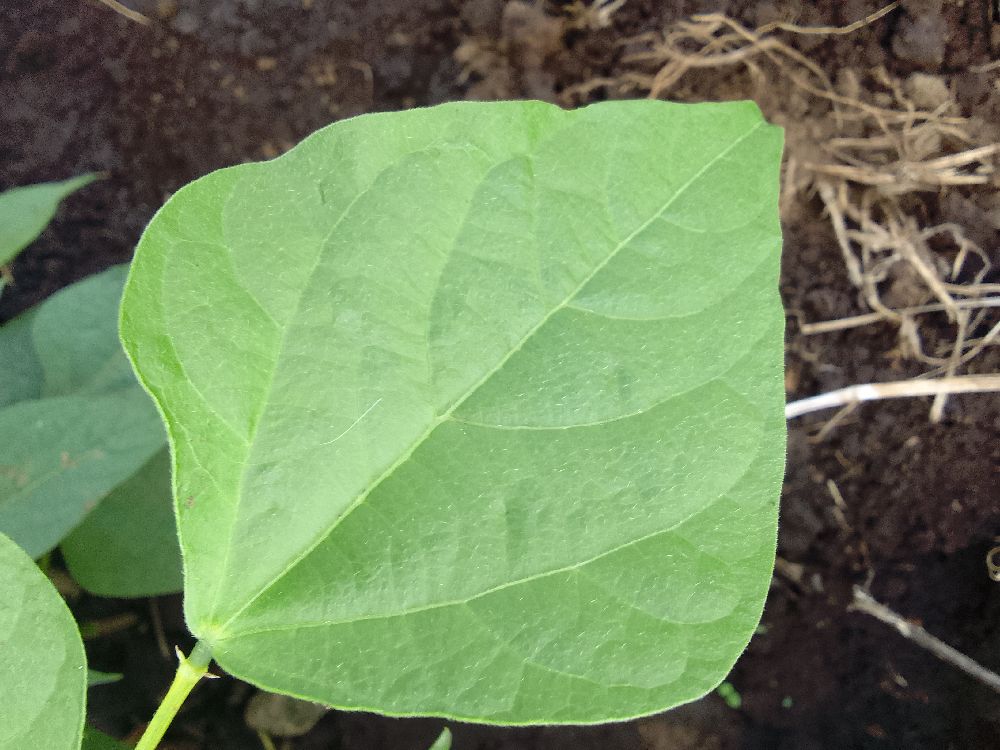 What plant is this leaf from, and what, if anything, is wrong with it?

common bean, healthy
